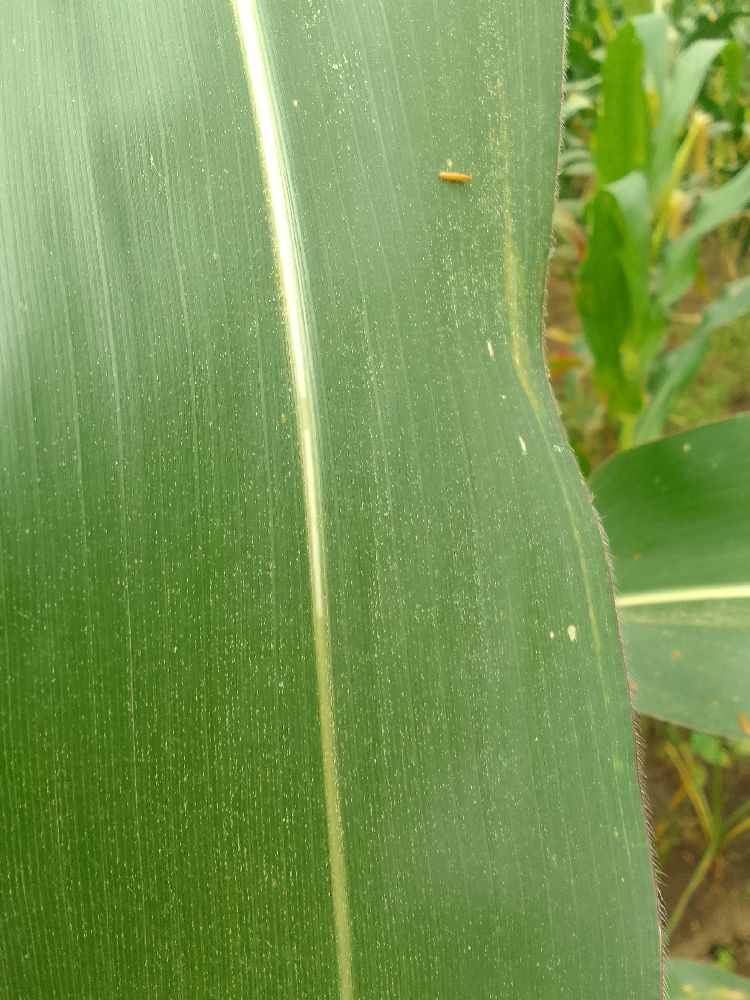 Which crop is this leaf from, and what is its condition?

maize, healthy
